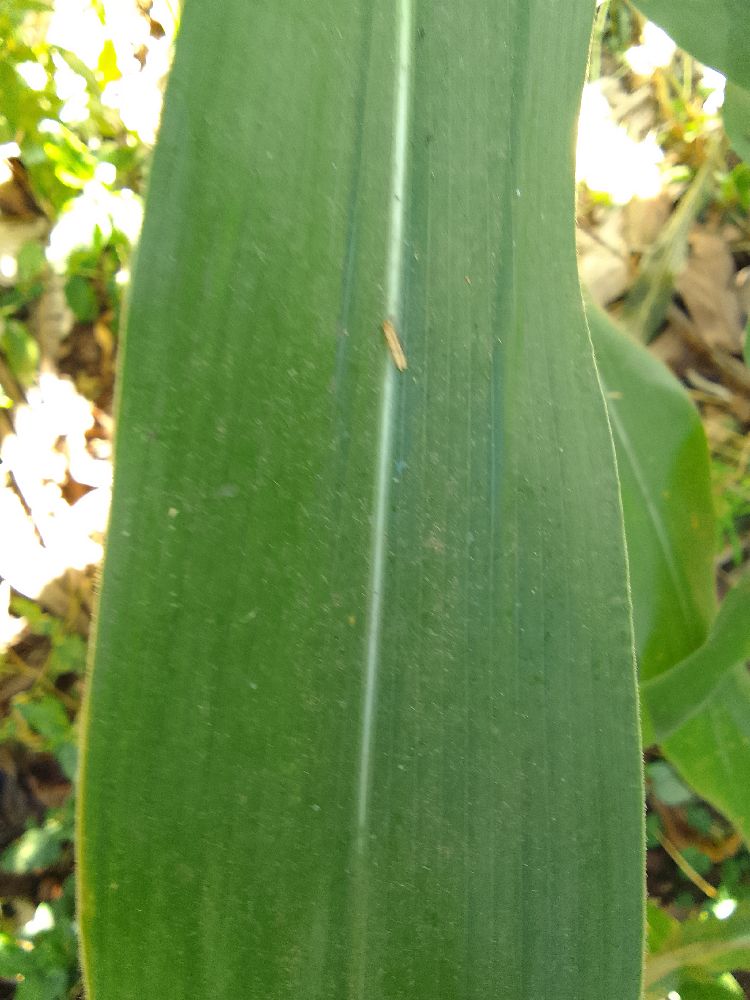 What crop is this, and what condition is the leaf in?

maize, healthy
